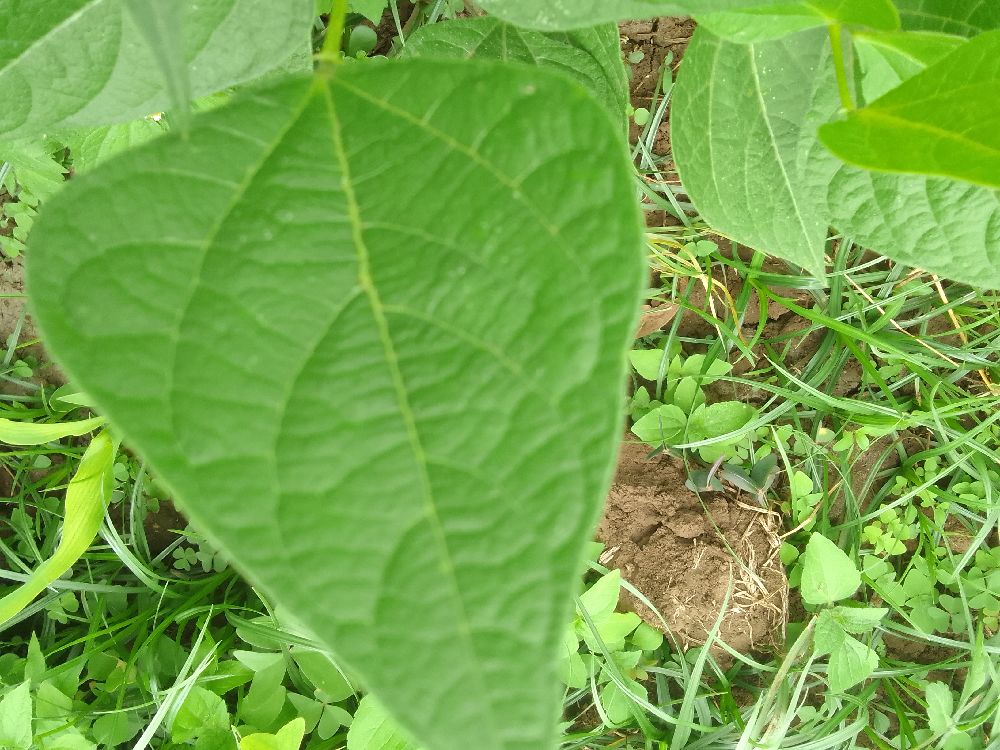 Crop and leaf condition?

common bean, healthy
